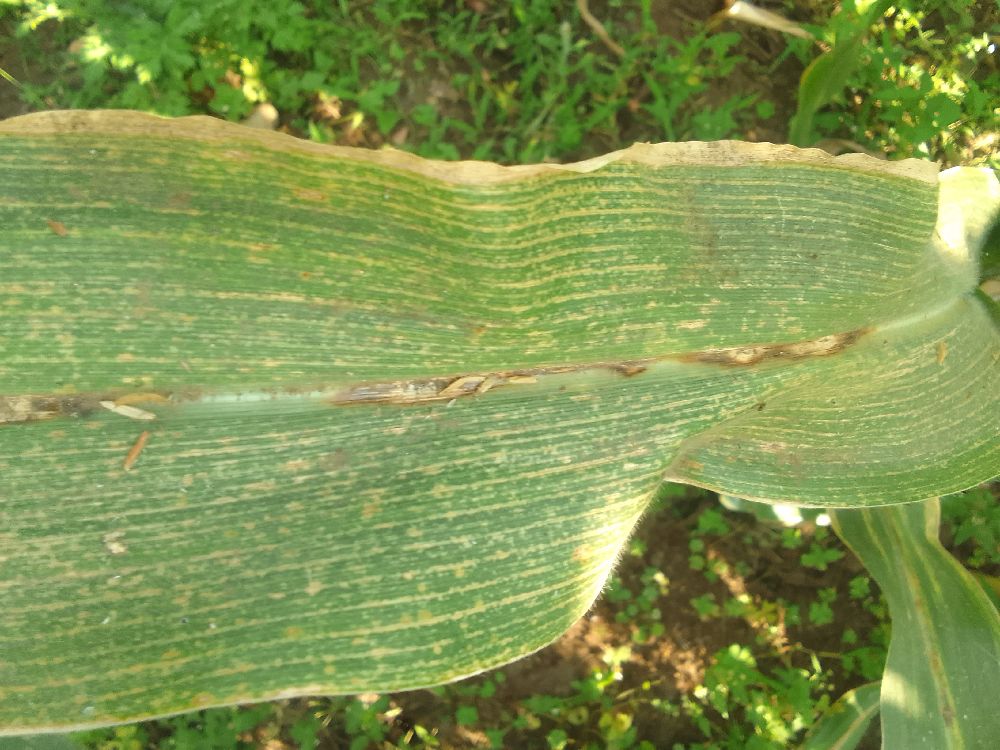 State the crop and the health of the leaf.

maize, maize lethal necrosis
